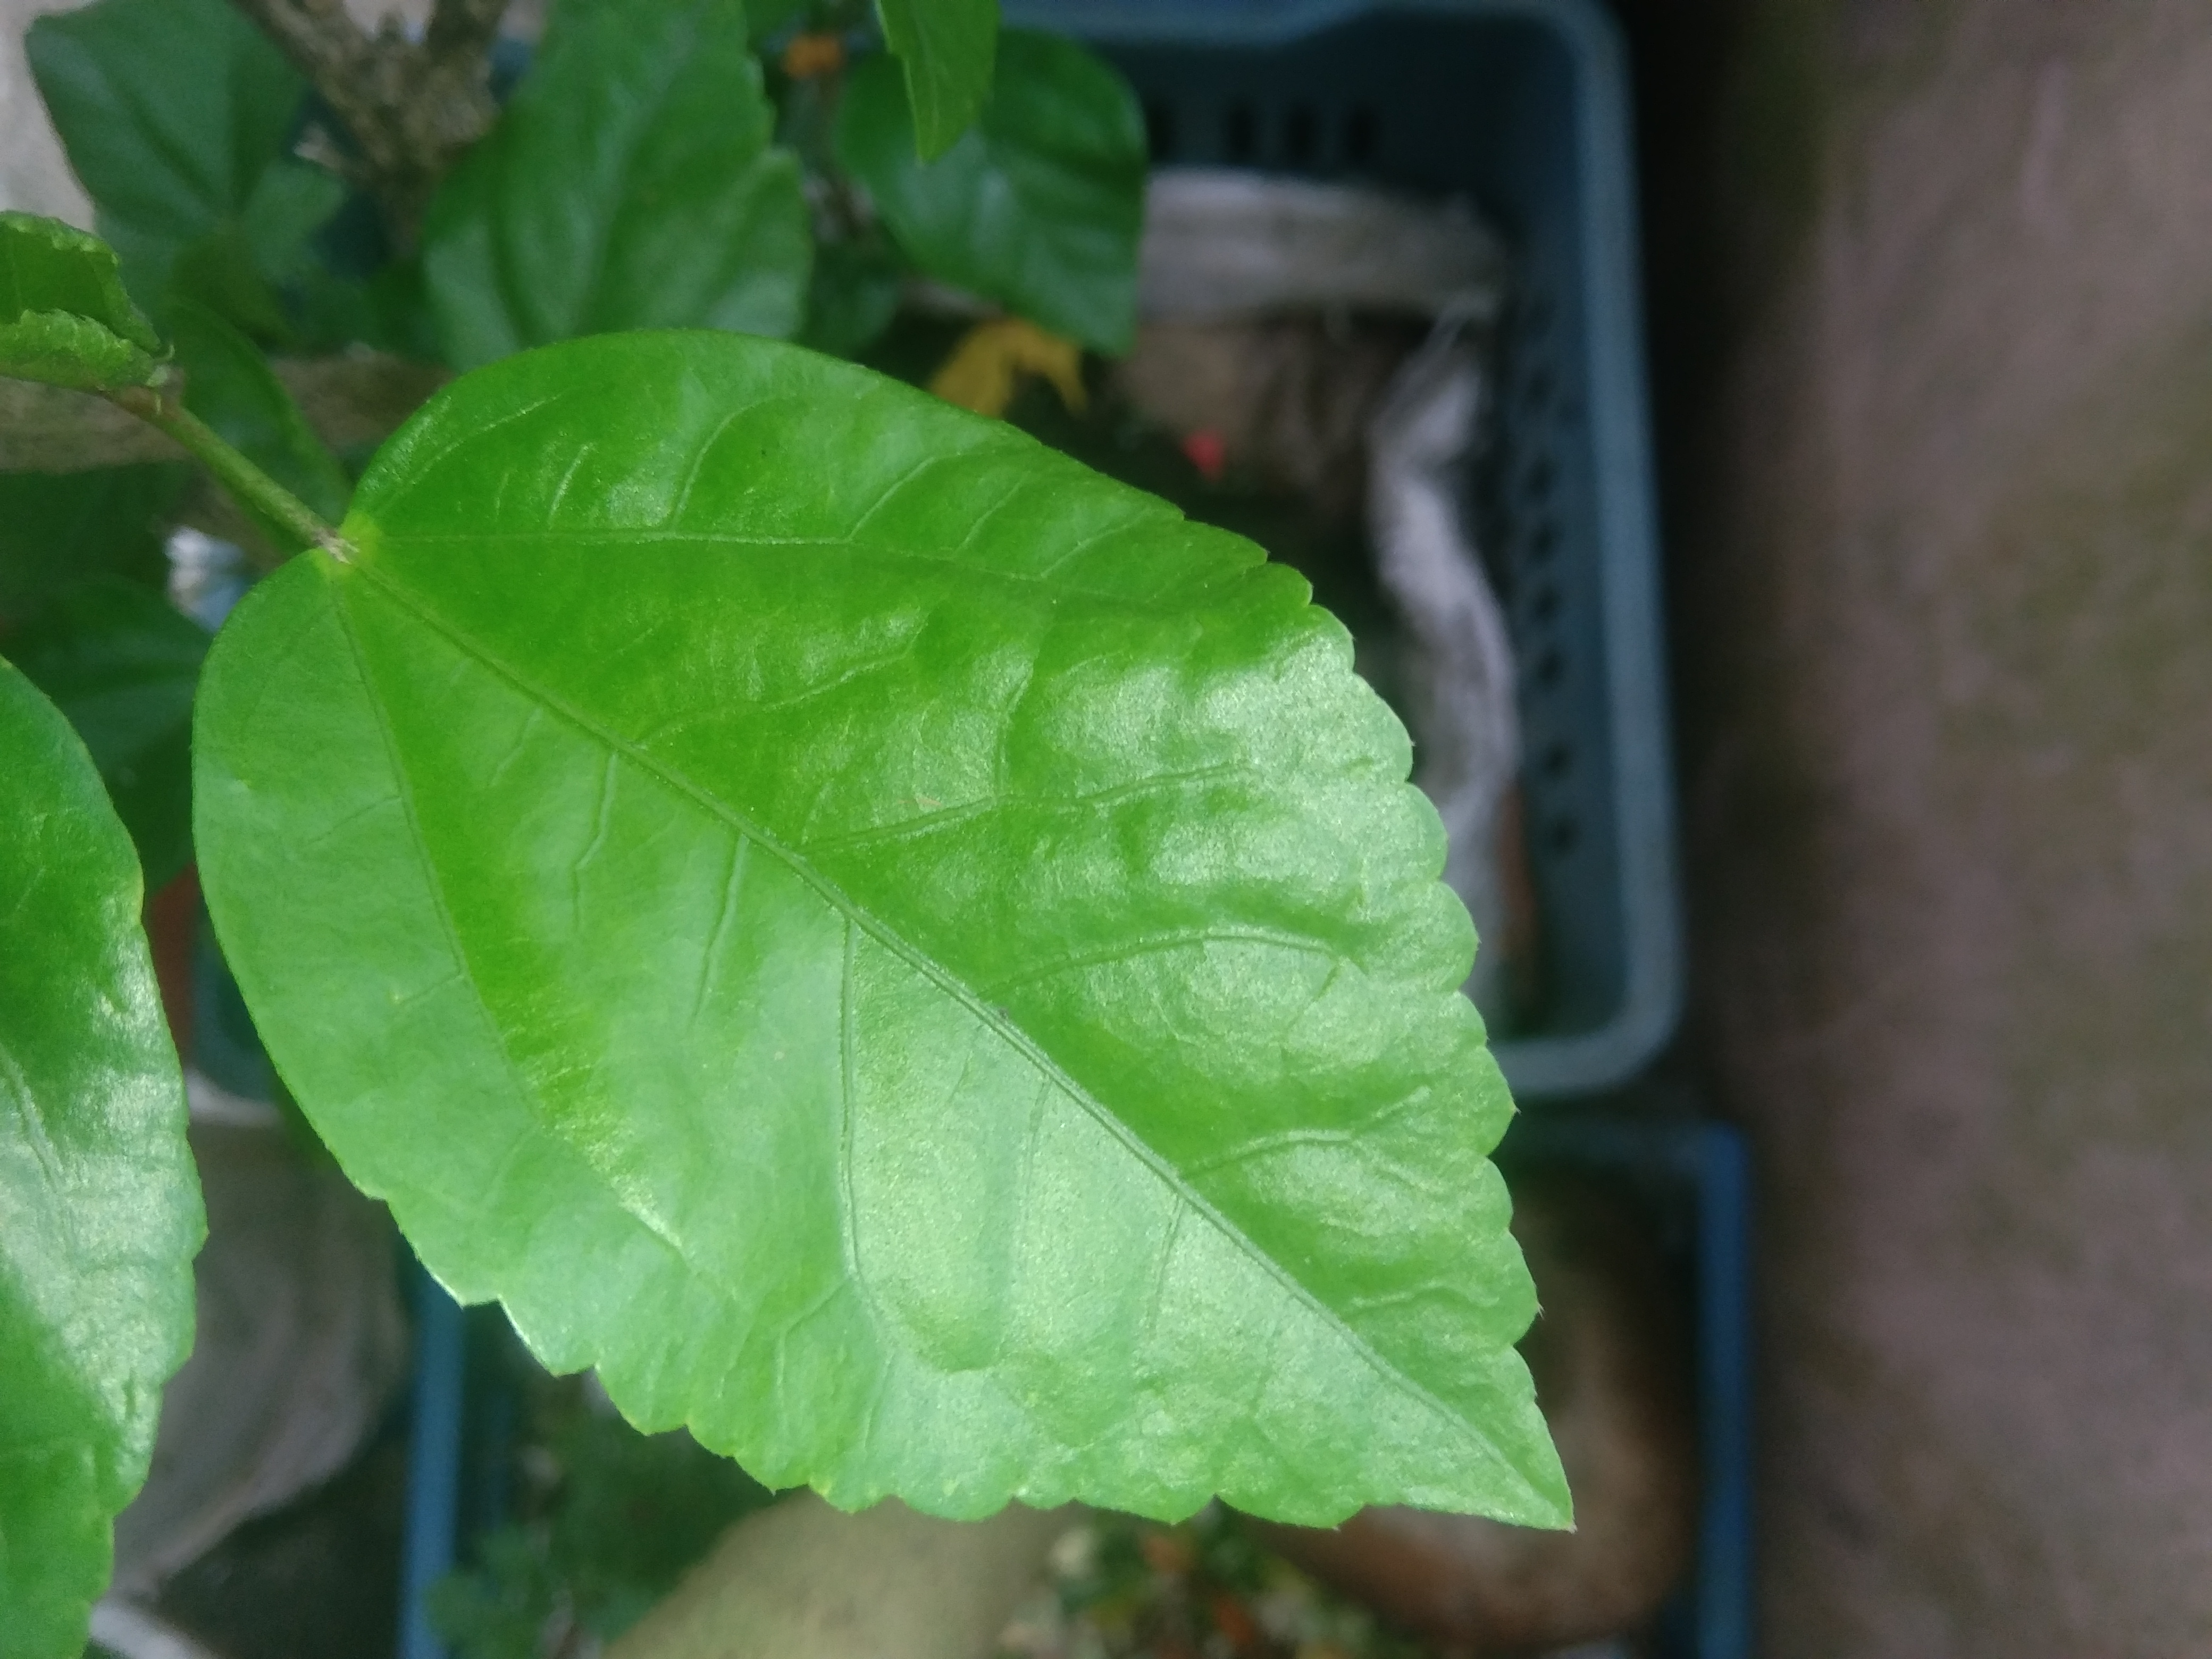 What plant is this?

hibiscus
